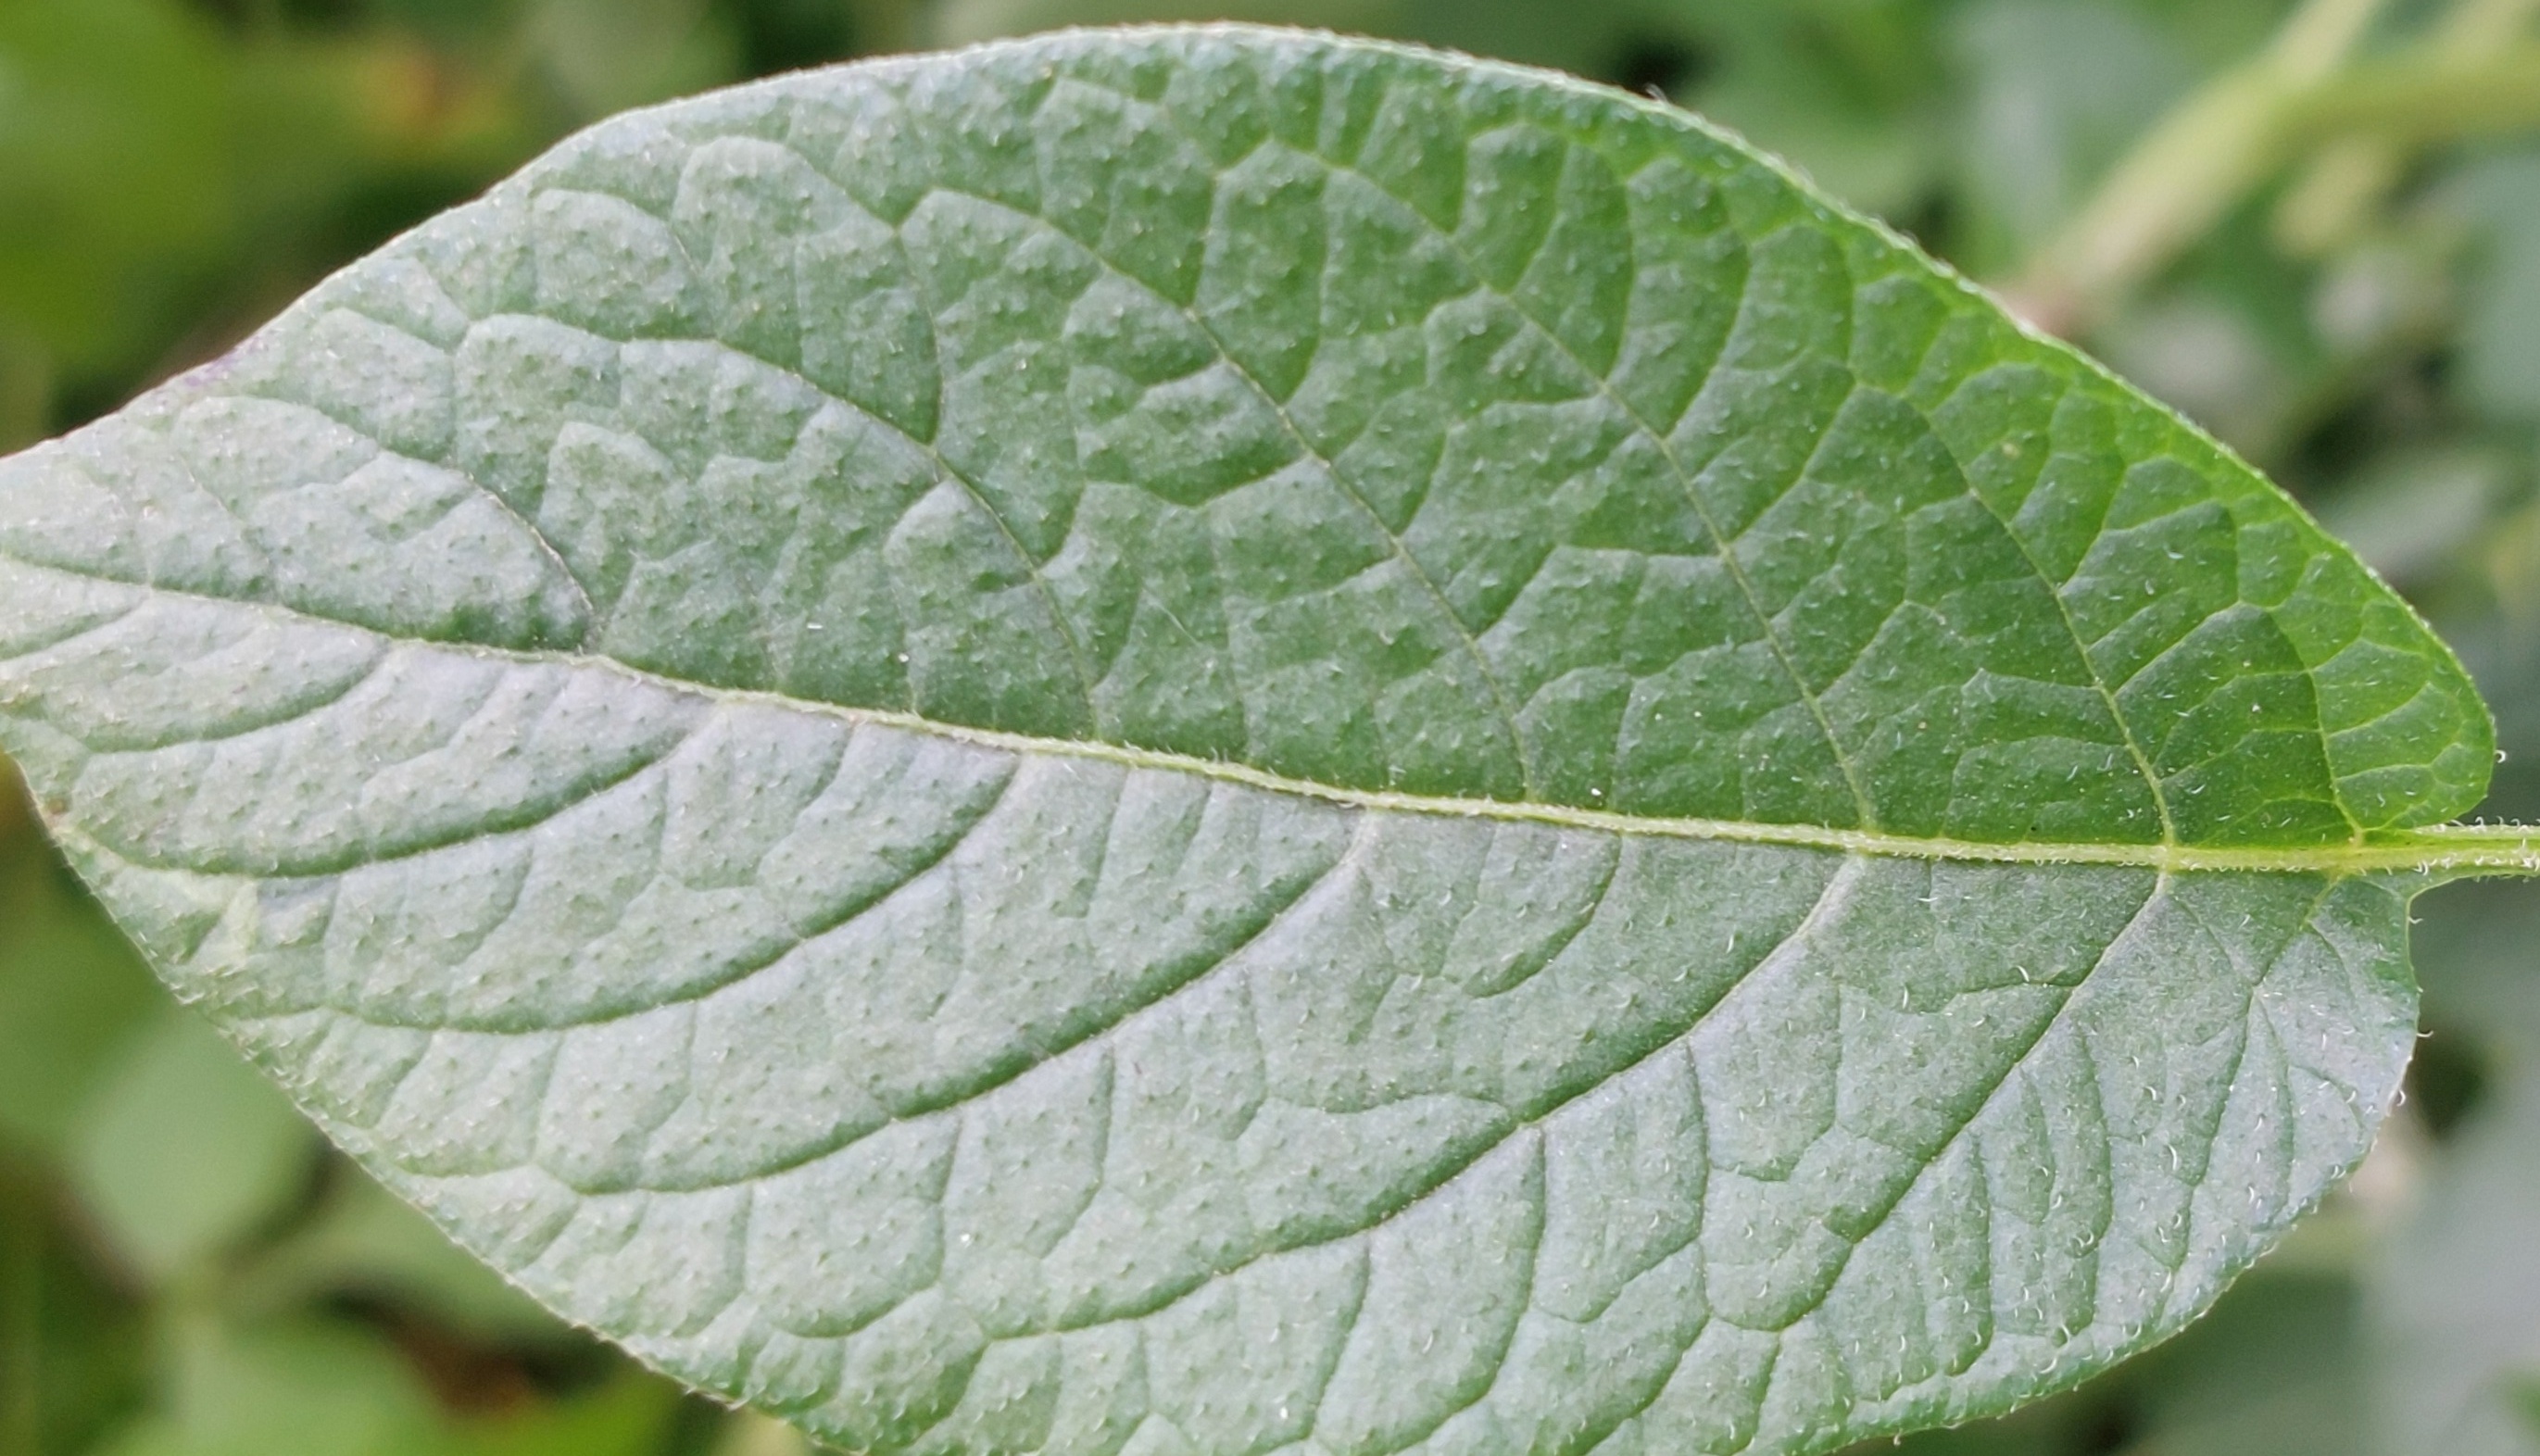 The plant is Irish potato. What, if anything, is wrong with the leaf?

healthy
